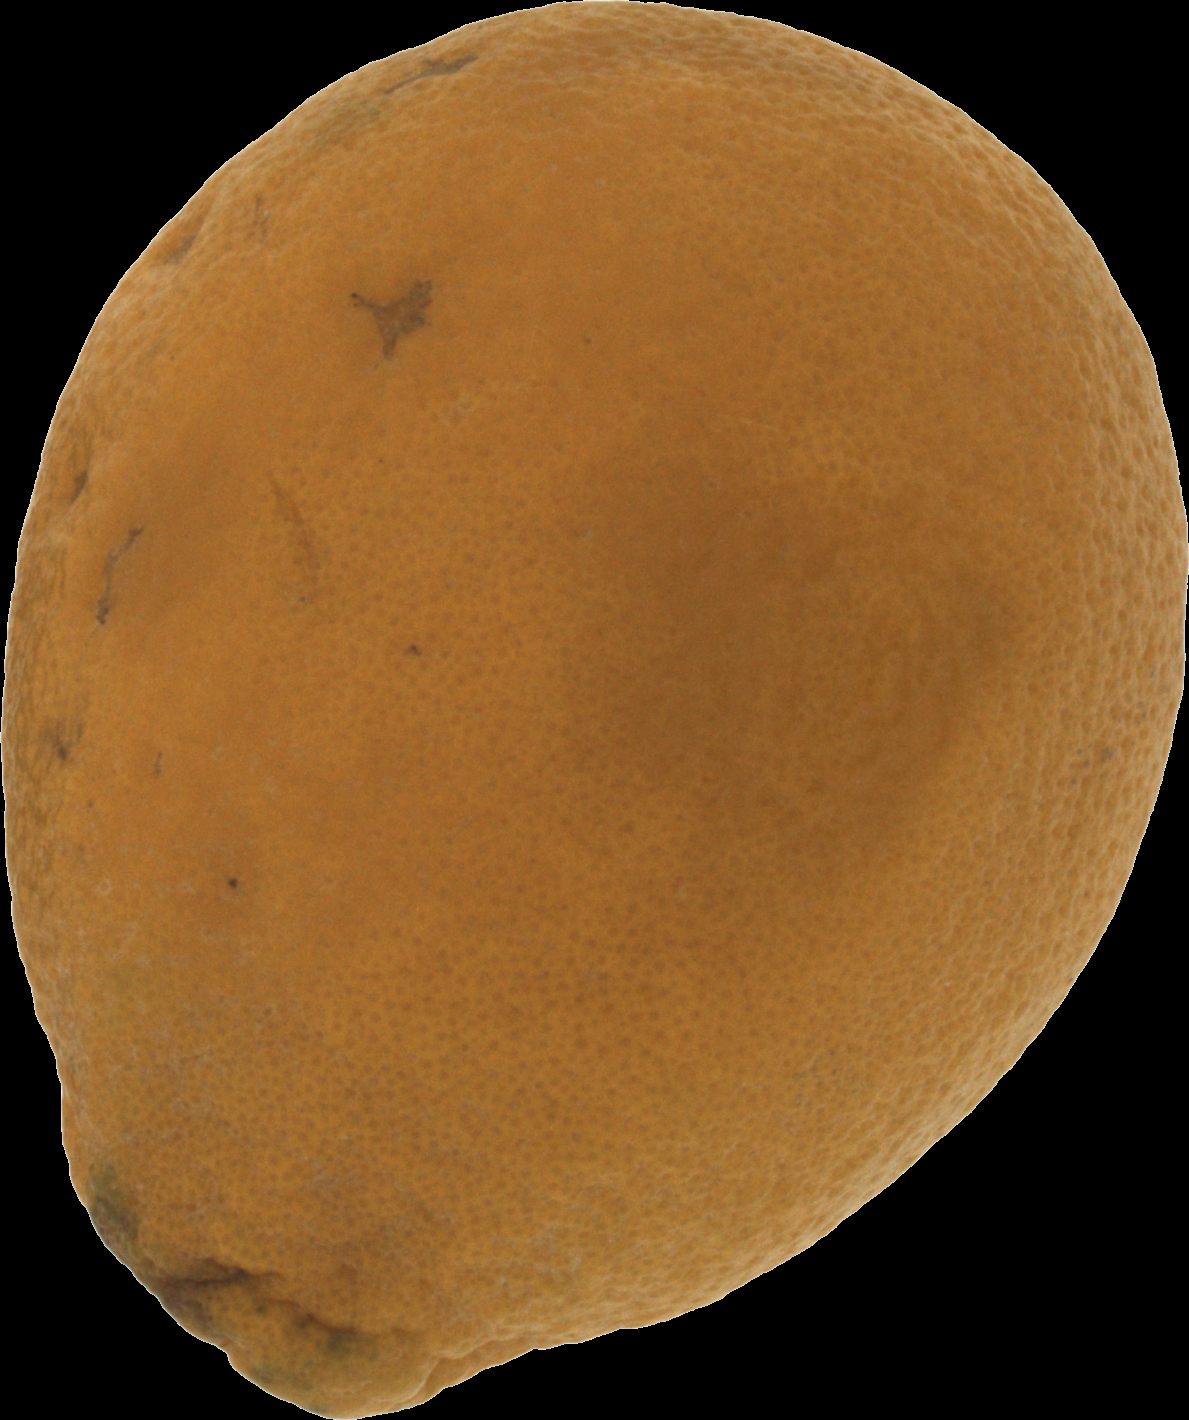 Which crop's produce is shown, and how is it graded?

orange, bad
